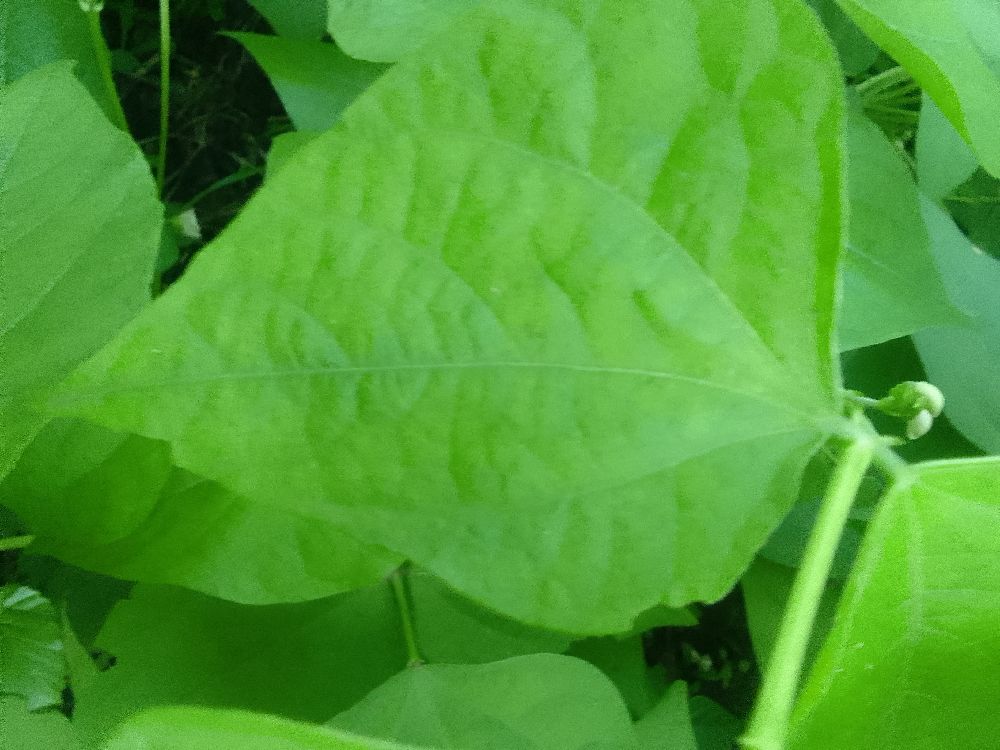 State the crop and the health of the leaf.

common bean, healthy
